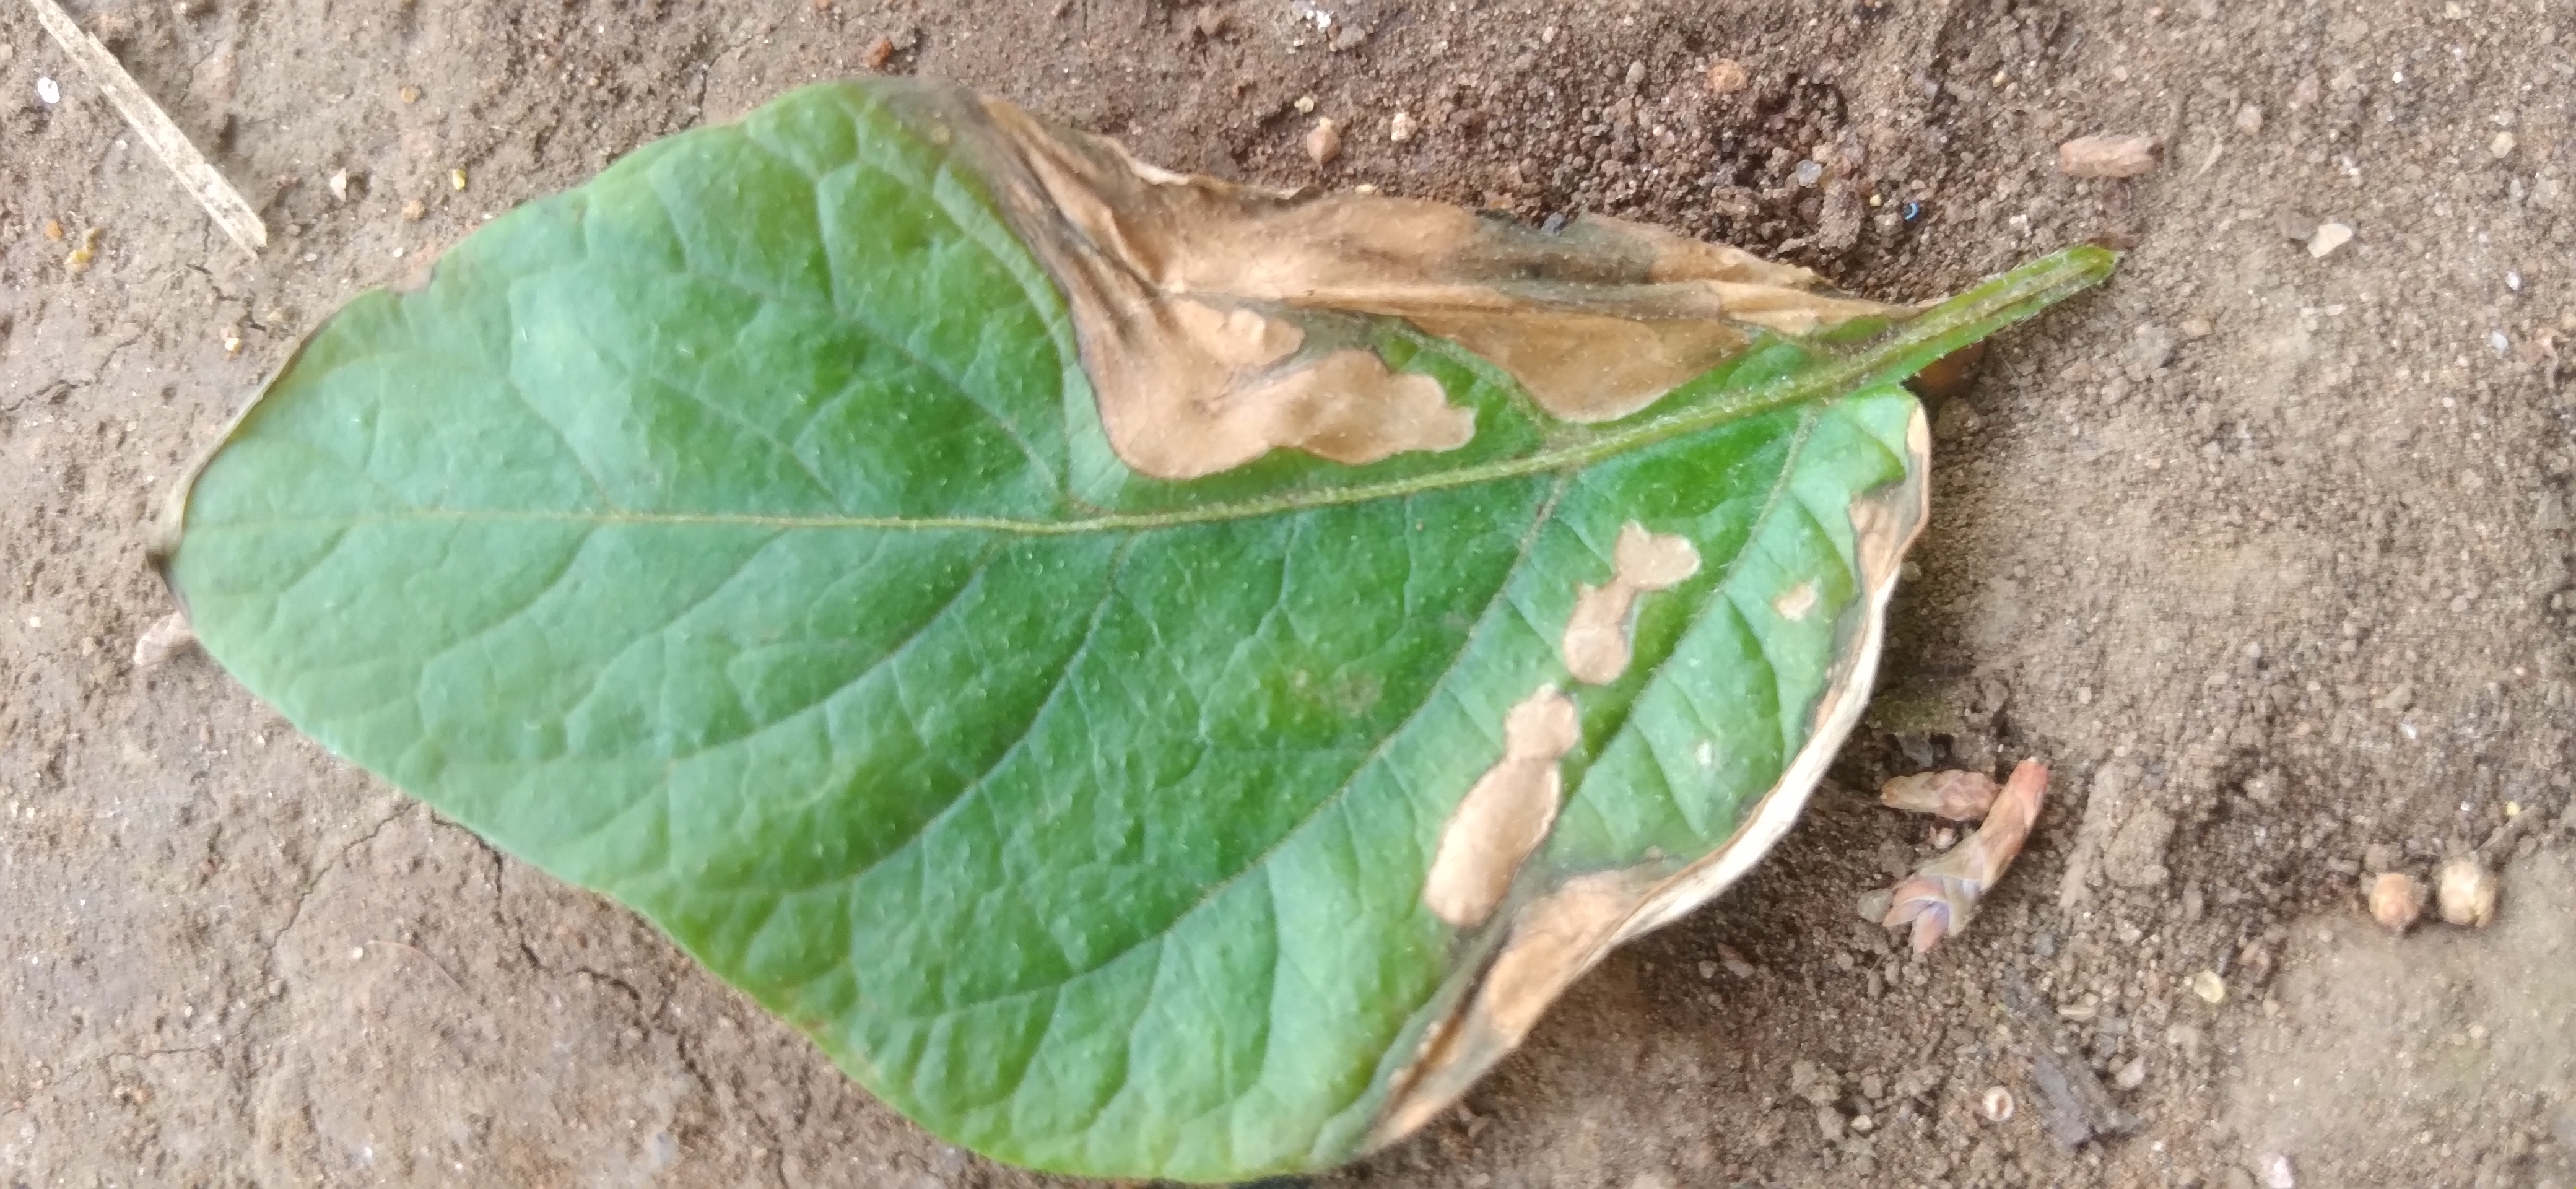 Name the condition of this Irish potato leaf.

early blight
